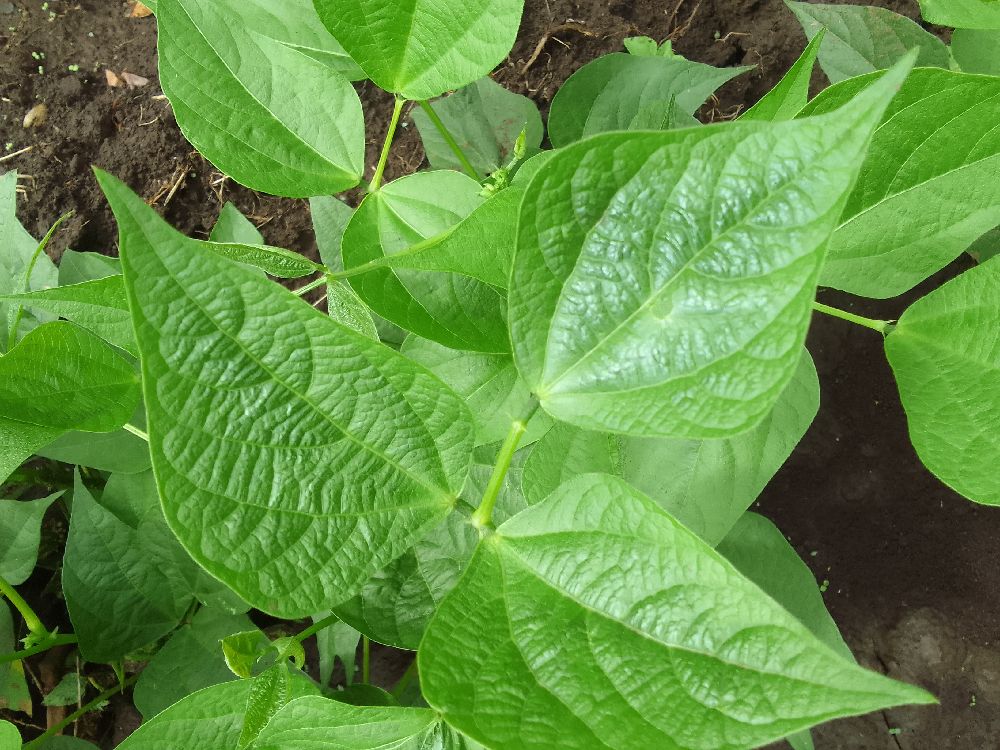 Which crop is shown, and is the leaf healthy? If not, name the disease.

common bean, healthy
